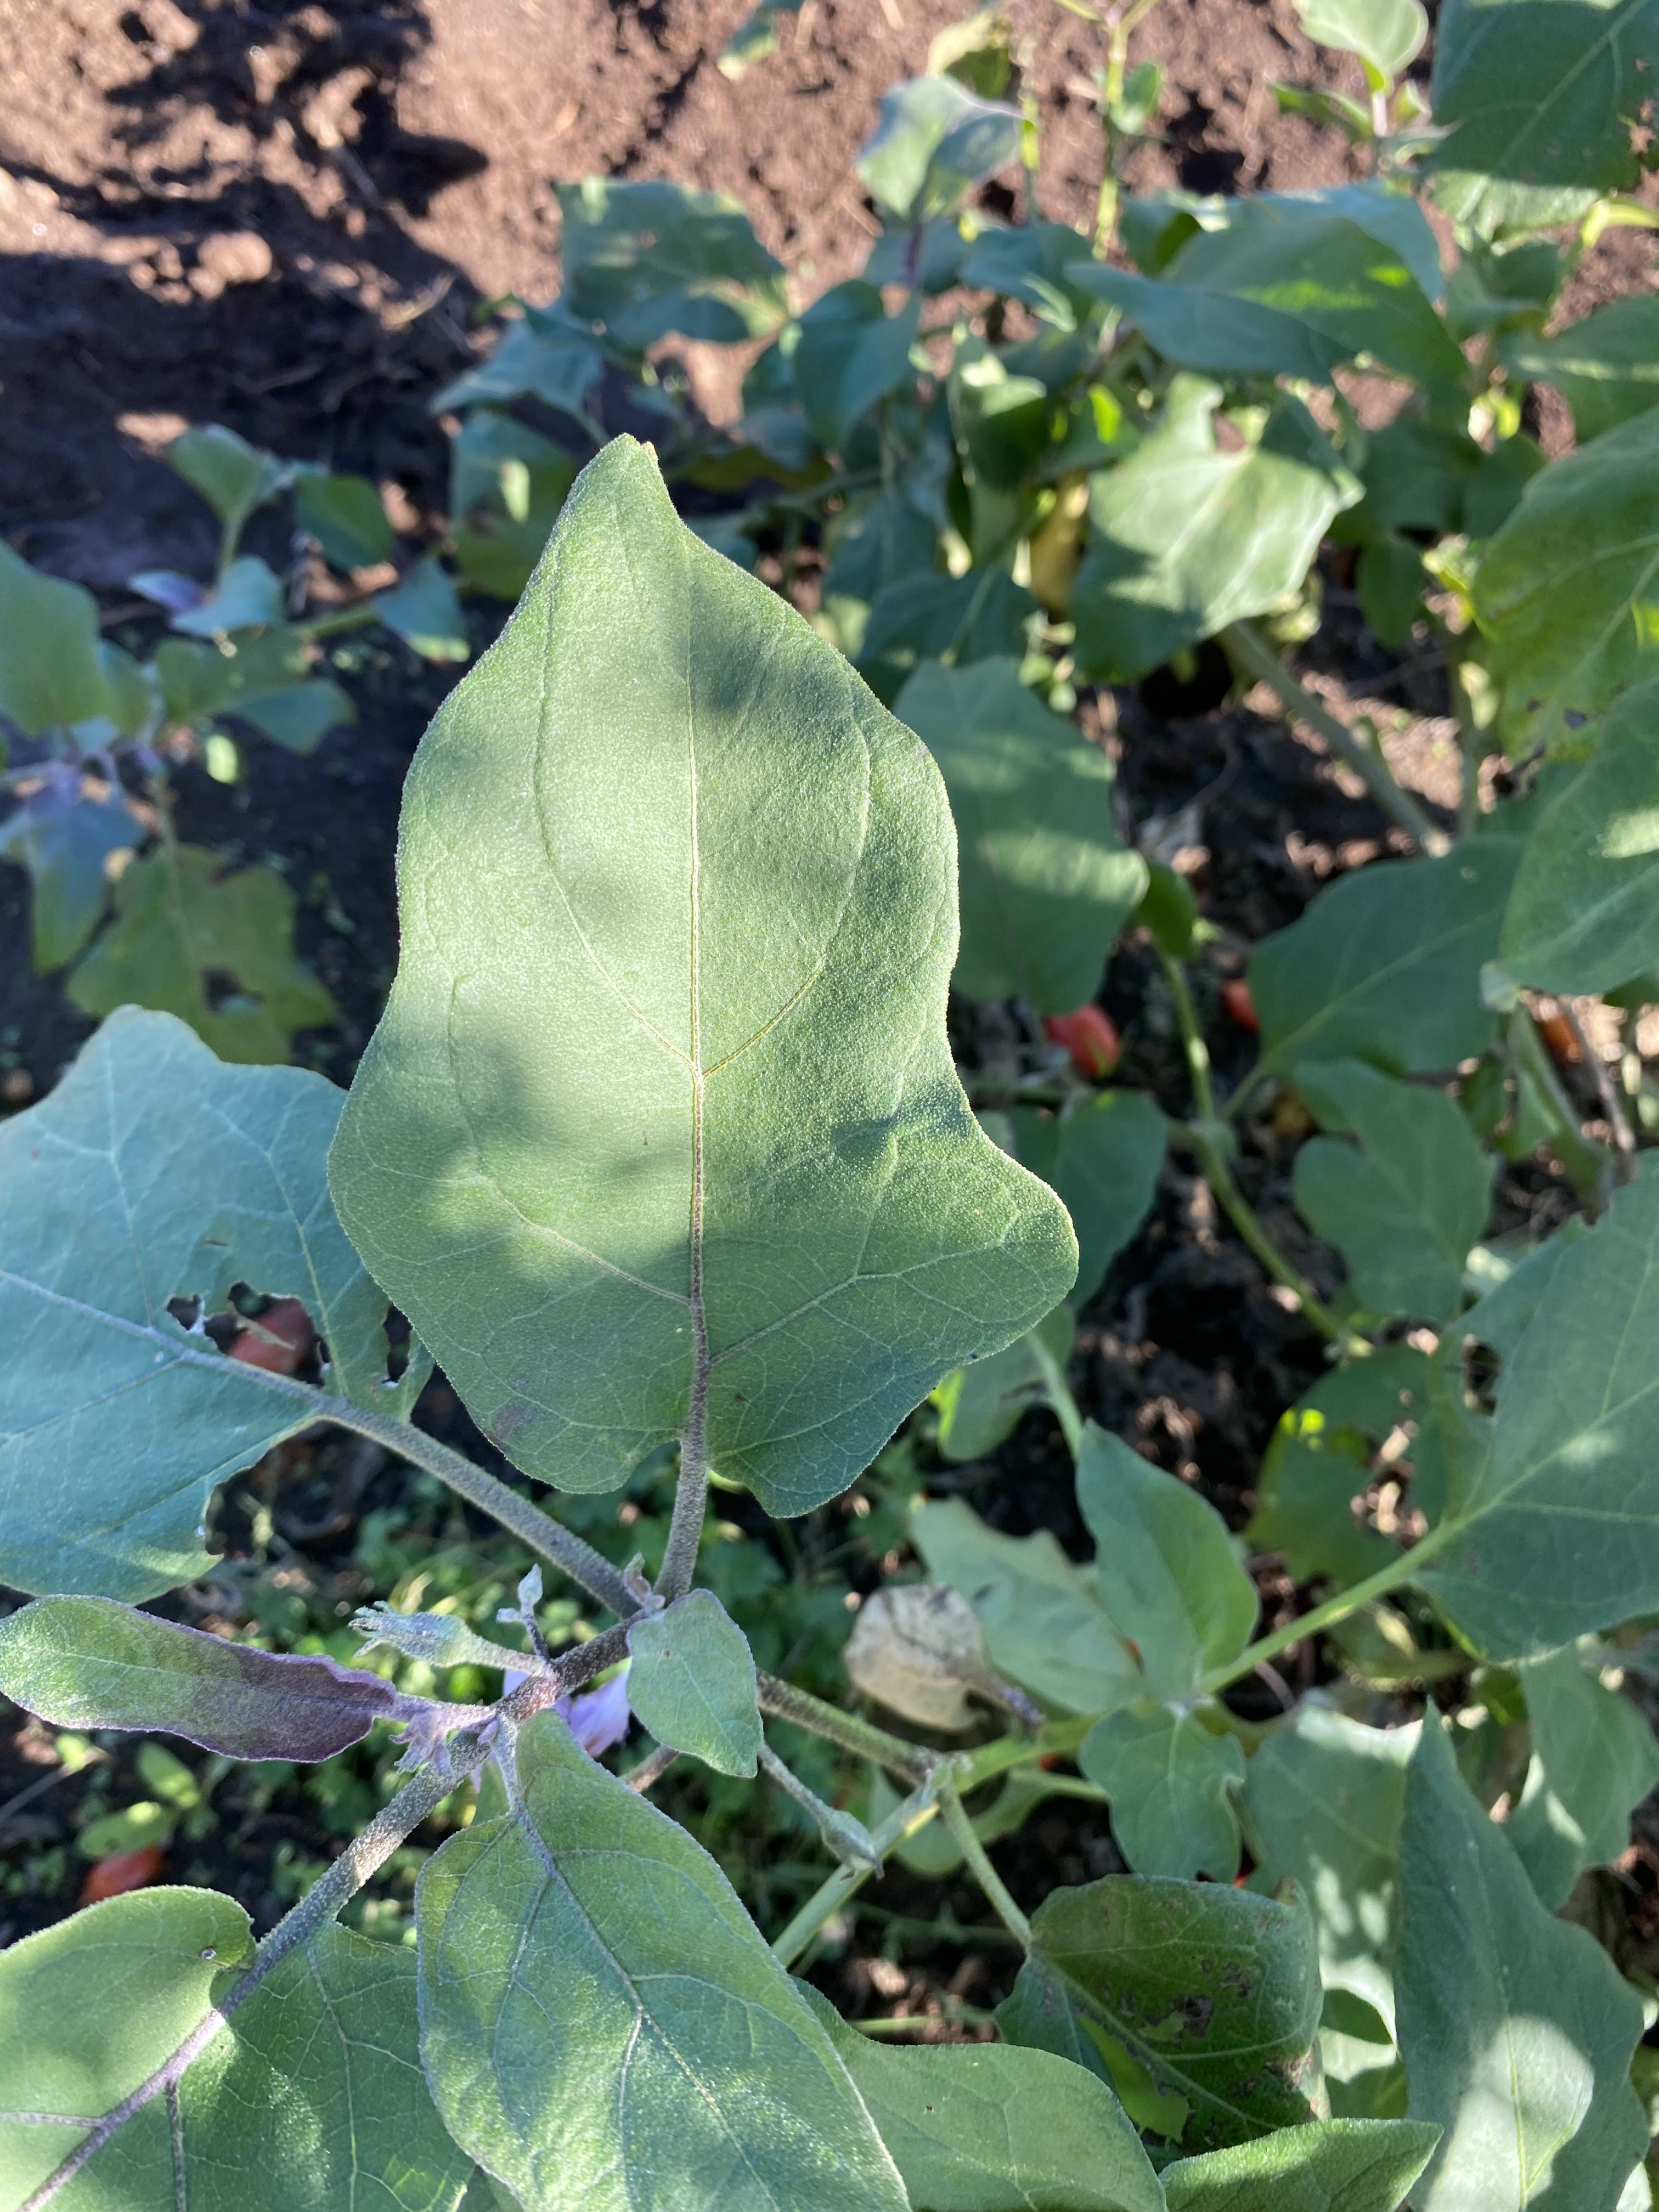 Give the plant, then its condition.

aubergine, healthy
